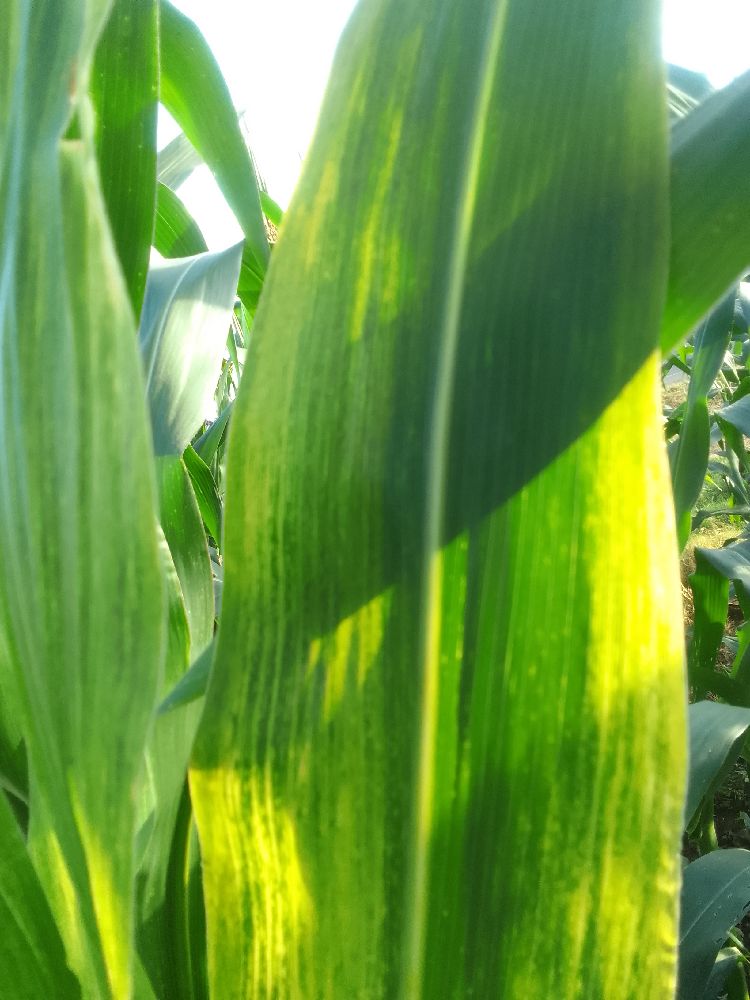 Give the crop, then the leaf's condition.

maize, maize lethal necrosis
